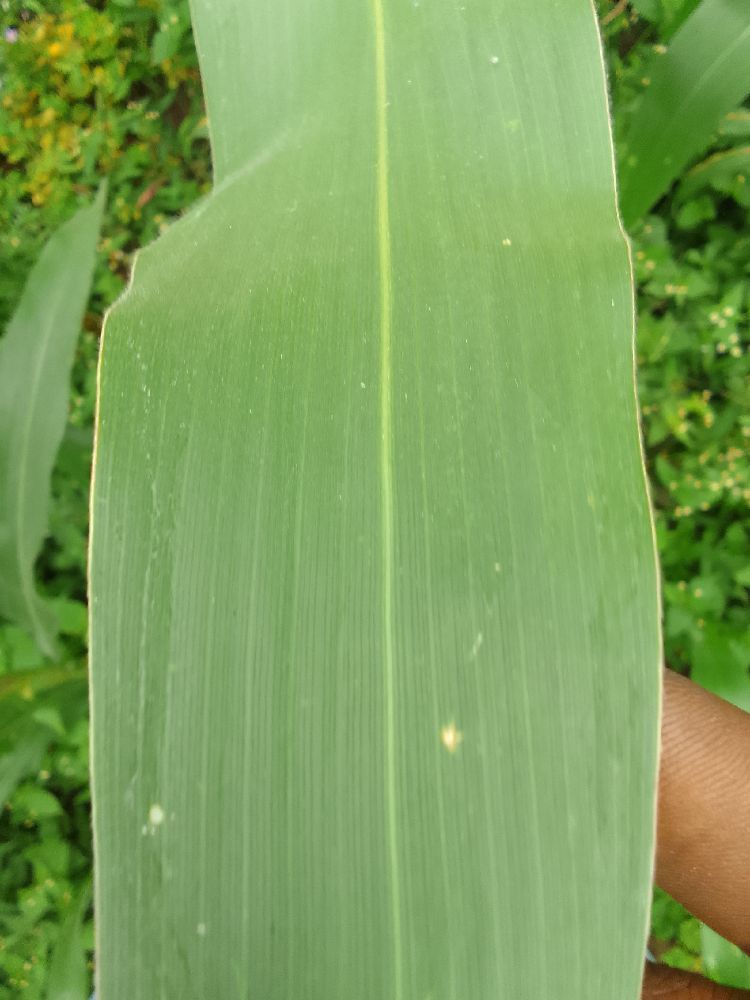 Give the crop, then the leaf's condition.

maize, healthy
